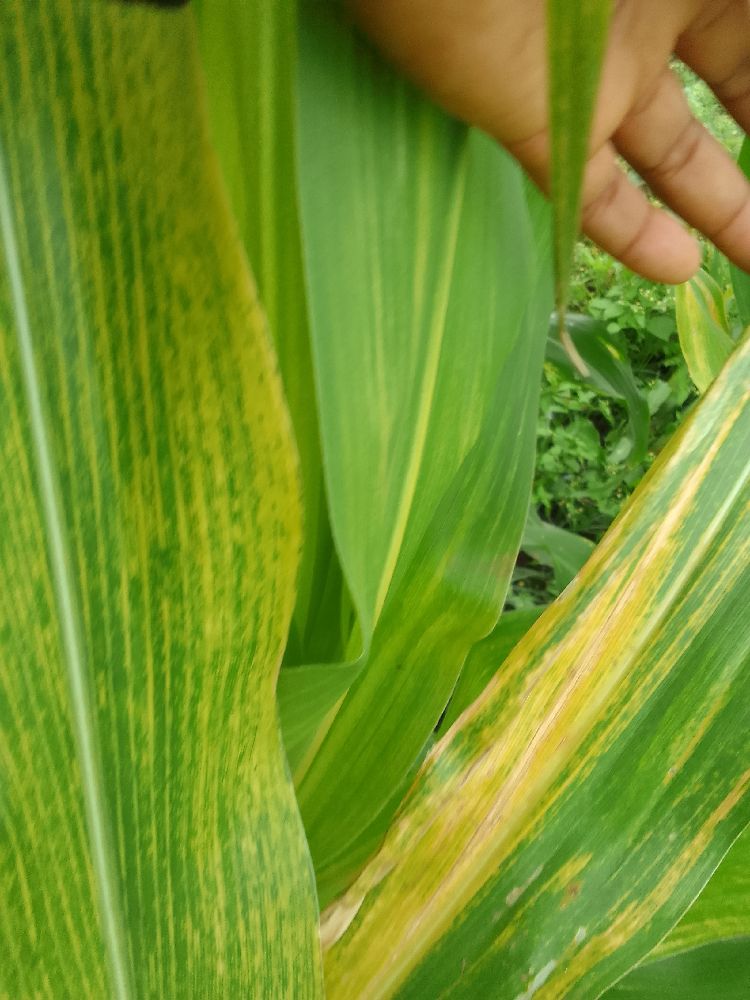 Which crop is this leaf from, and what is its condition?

maize, maize lethal necrosis
